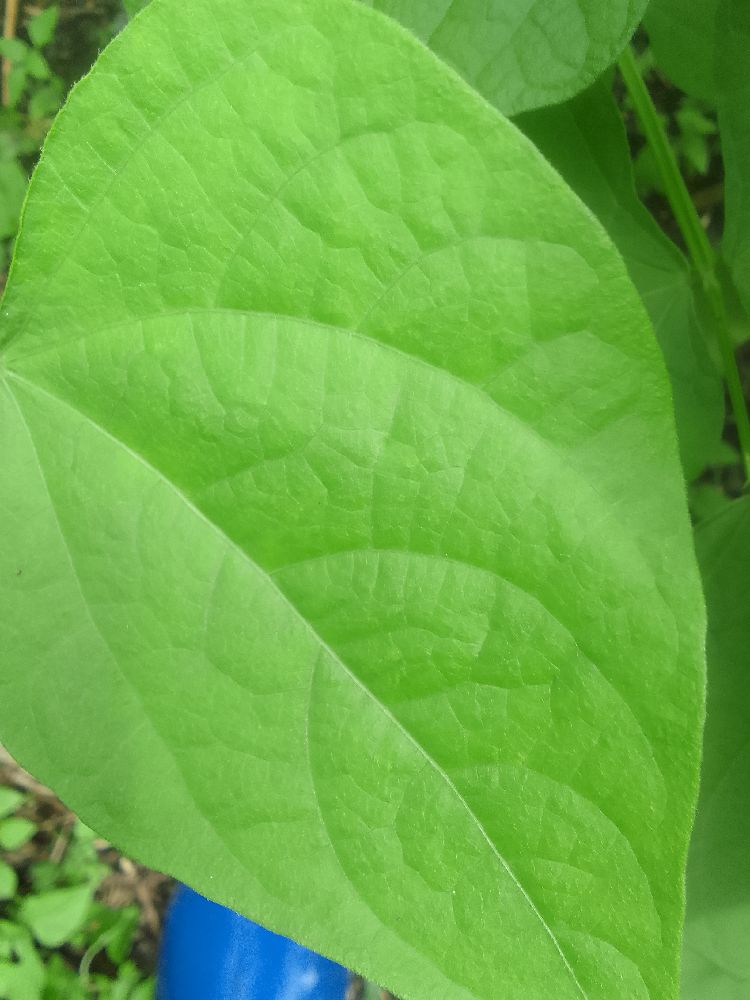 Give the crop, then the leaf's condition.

common bean, healthy
